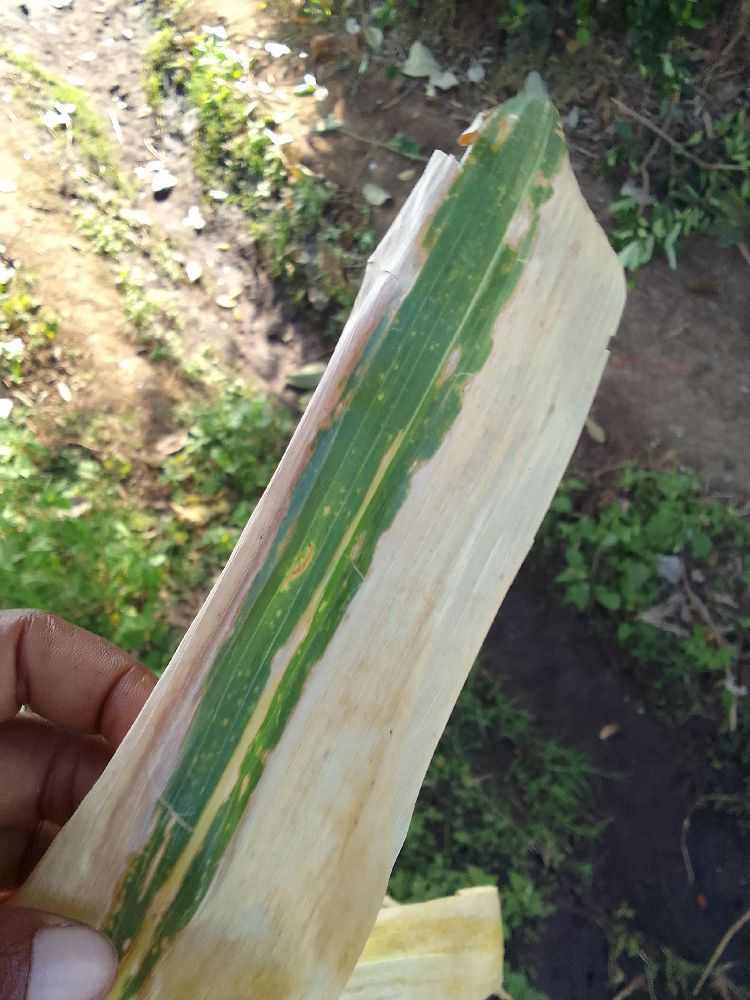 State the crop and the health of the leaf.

maize, maize lethal necrosis
